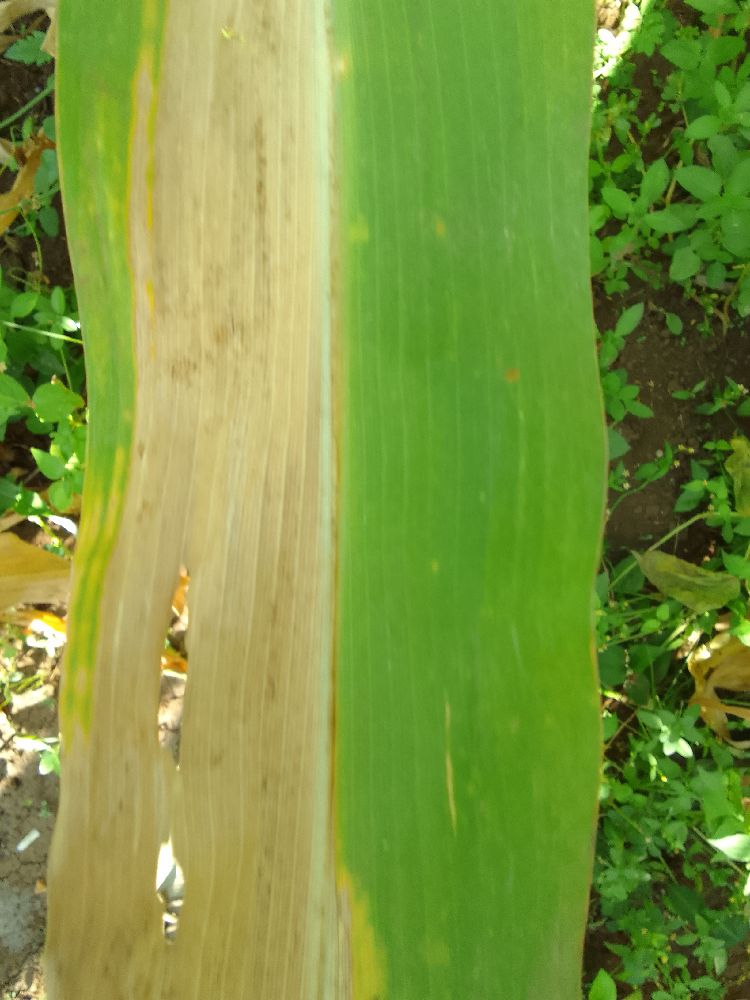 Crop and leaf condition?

maize, maize lethal necrosis
